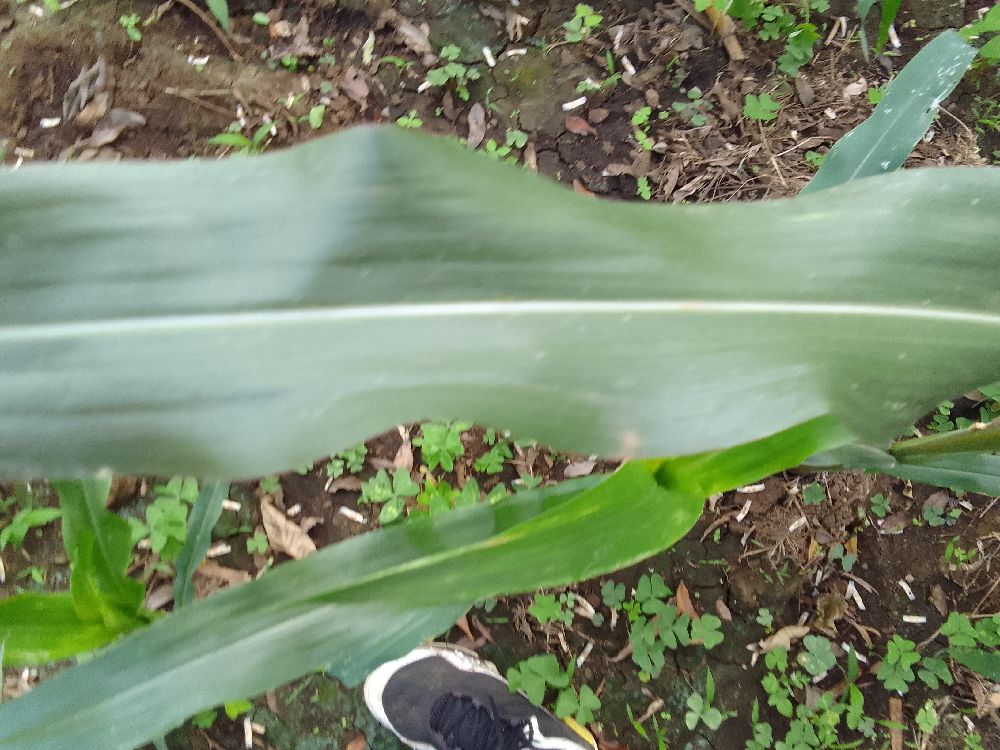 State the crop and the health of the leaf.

maize, healthy
